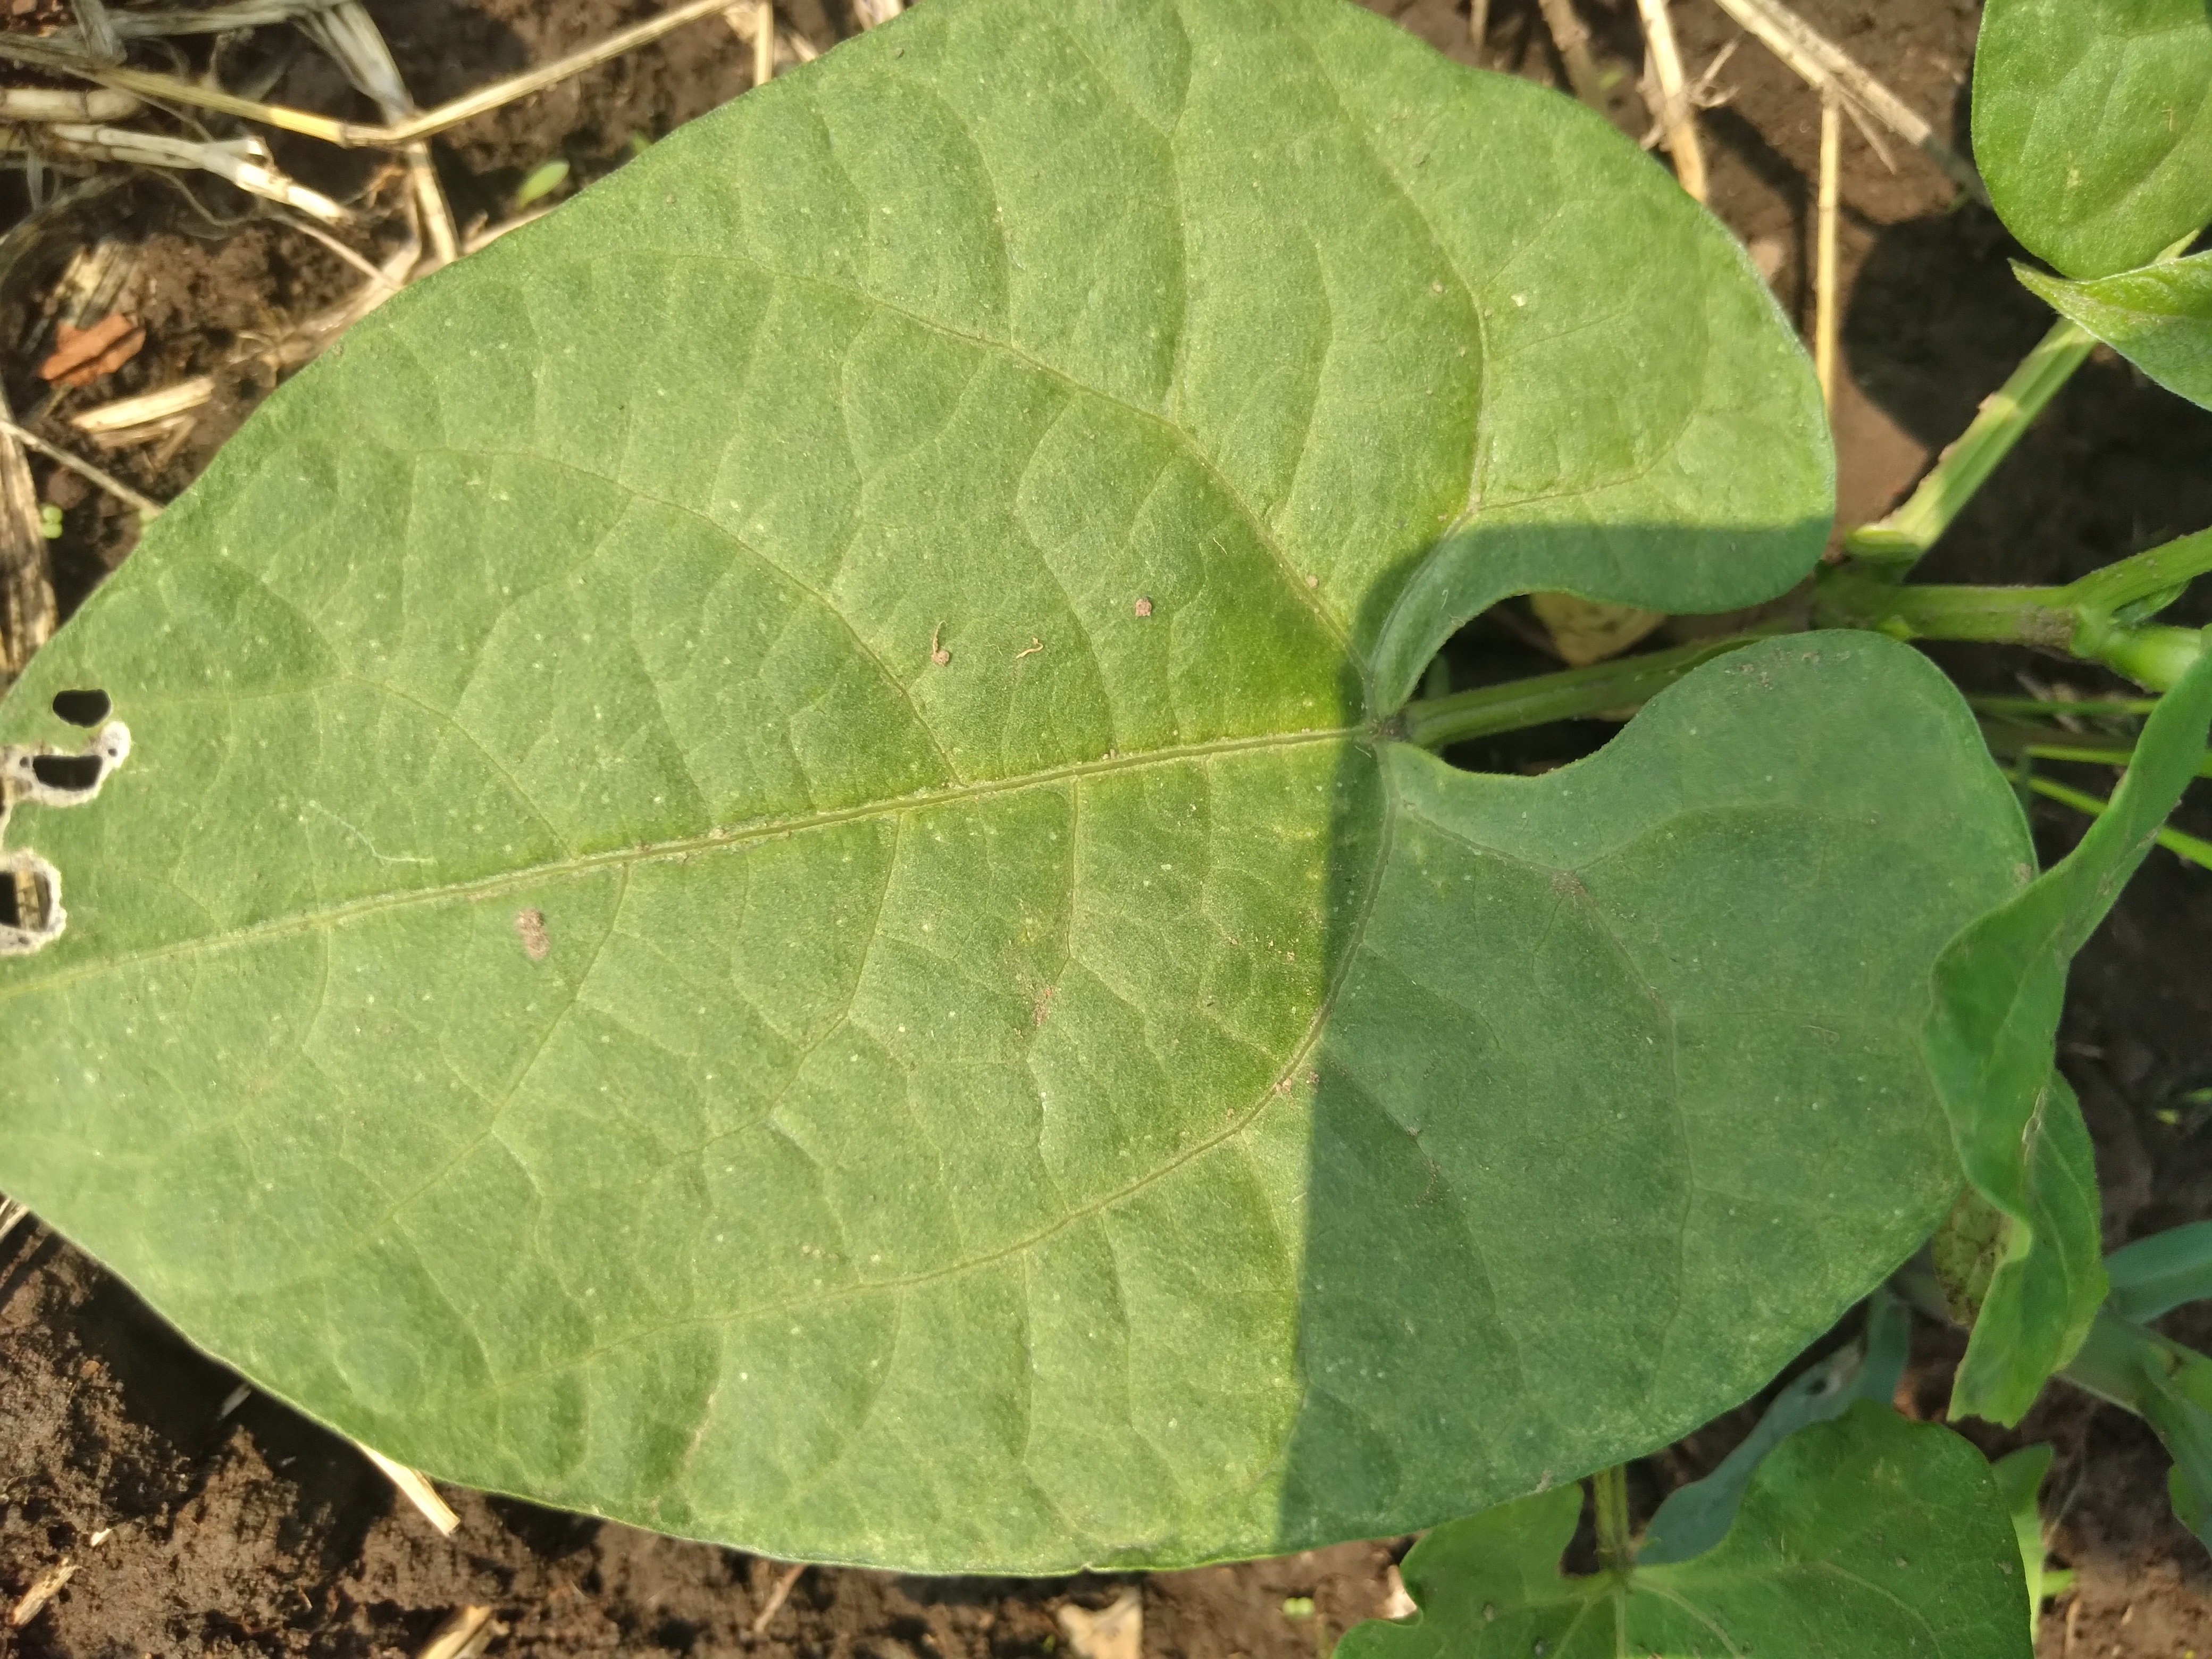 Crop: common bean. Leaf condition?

healthy
